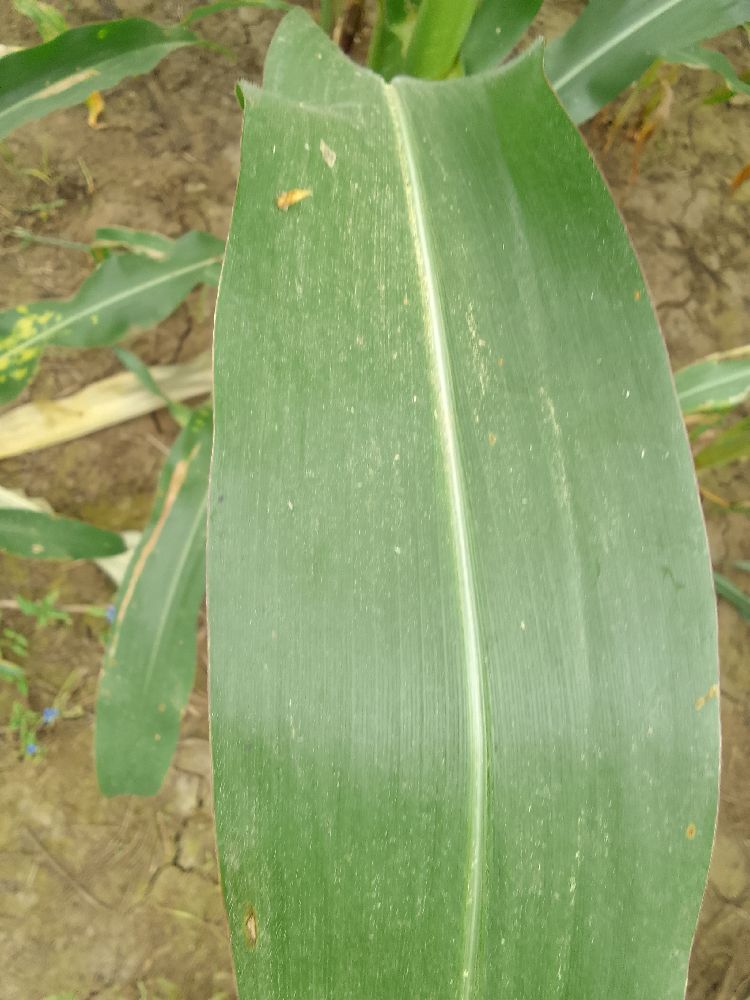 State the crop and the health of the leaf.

maize, healthy
